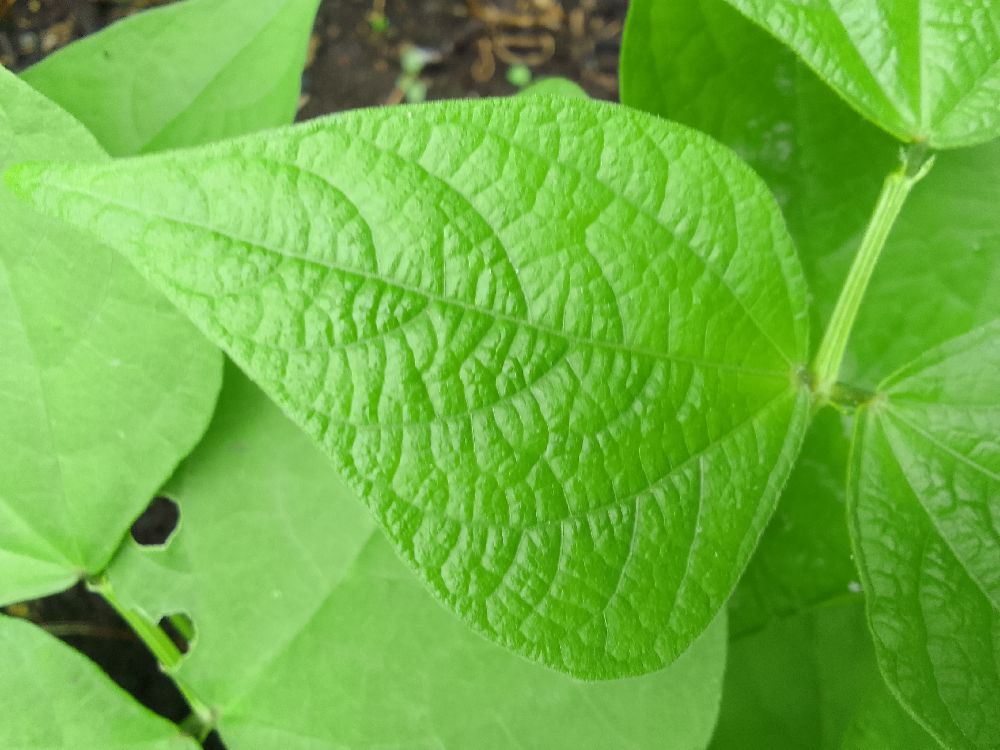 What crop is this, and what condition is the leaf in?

common bean, healthy
